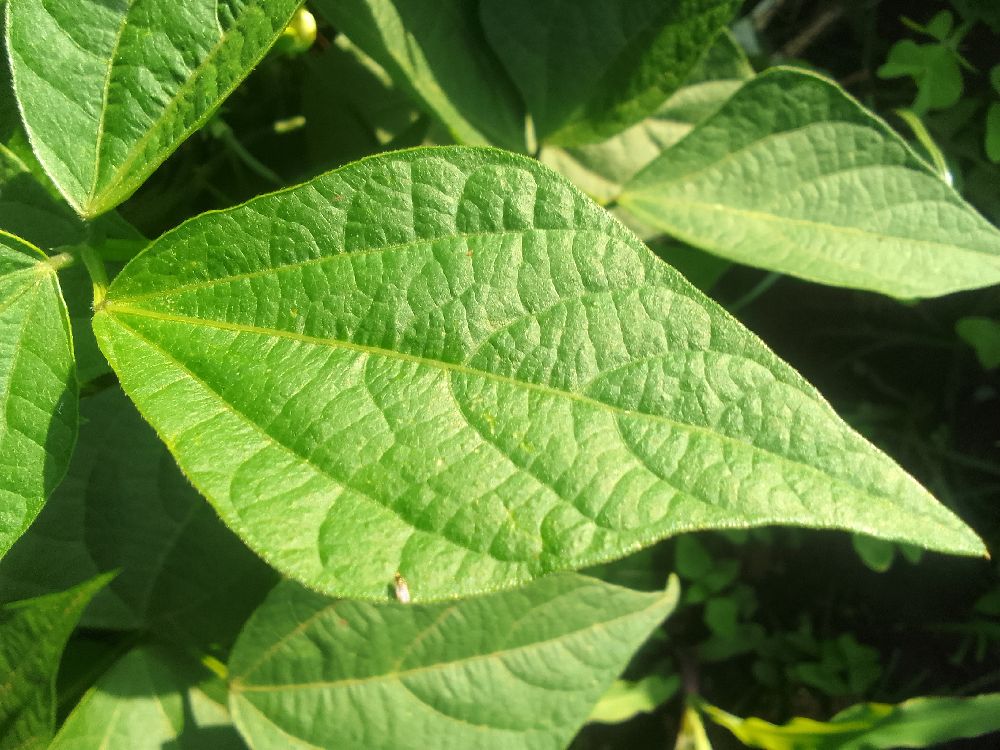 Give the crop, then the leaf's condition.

common bean, healthy
